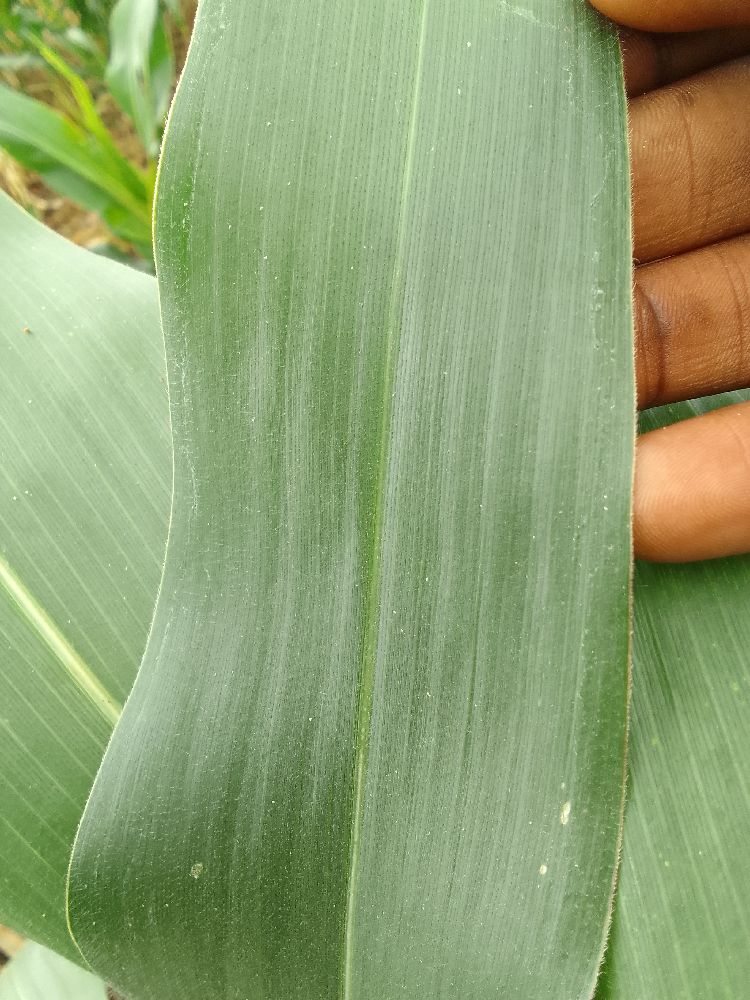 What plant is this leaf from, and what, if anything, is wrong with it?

maize, healthy
